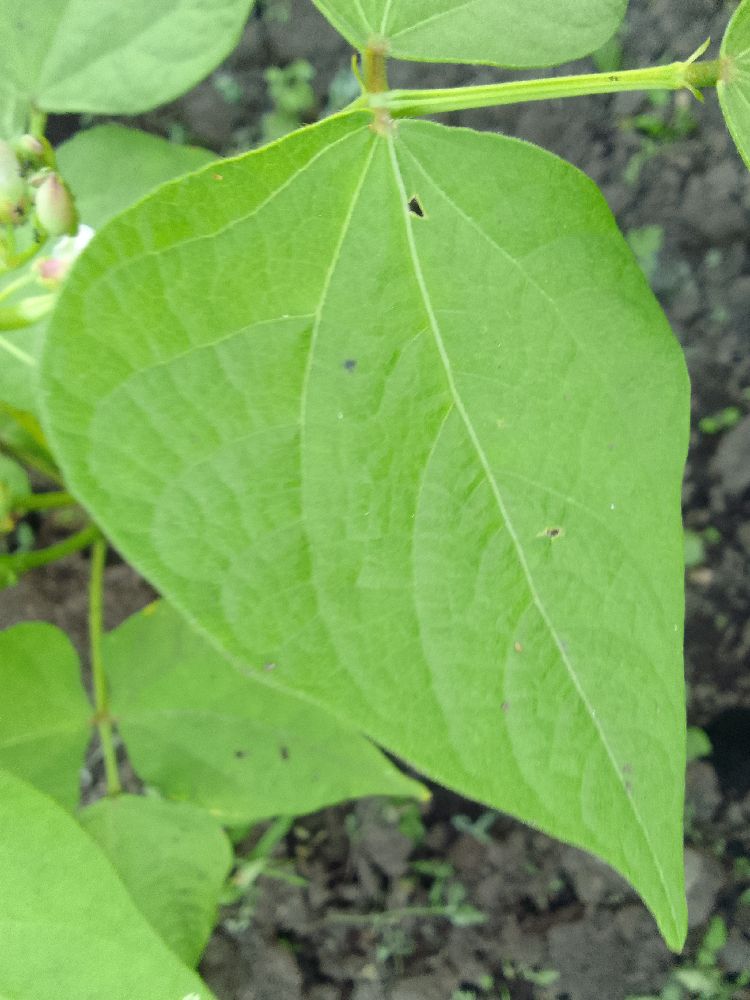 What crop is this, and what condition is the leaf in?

common bean, healthy
